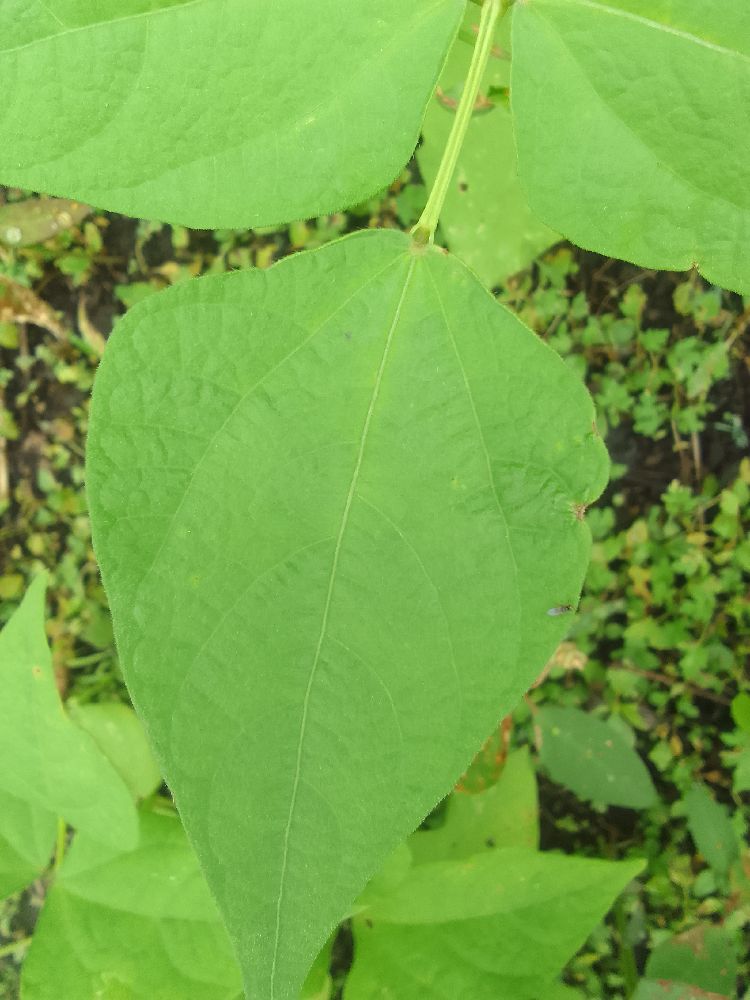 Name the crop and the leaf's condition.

common bean, healthy
